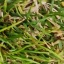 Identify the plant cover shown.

grass
